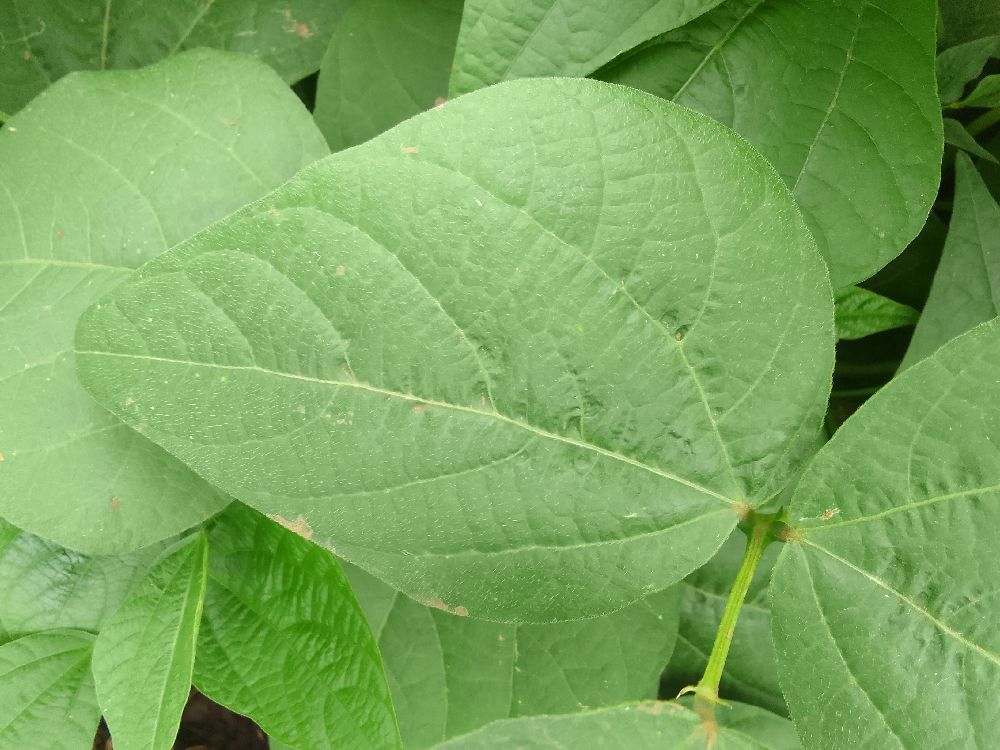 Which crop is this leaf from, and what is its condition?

common bean, healthy
